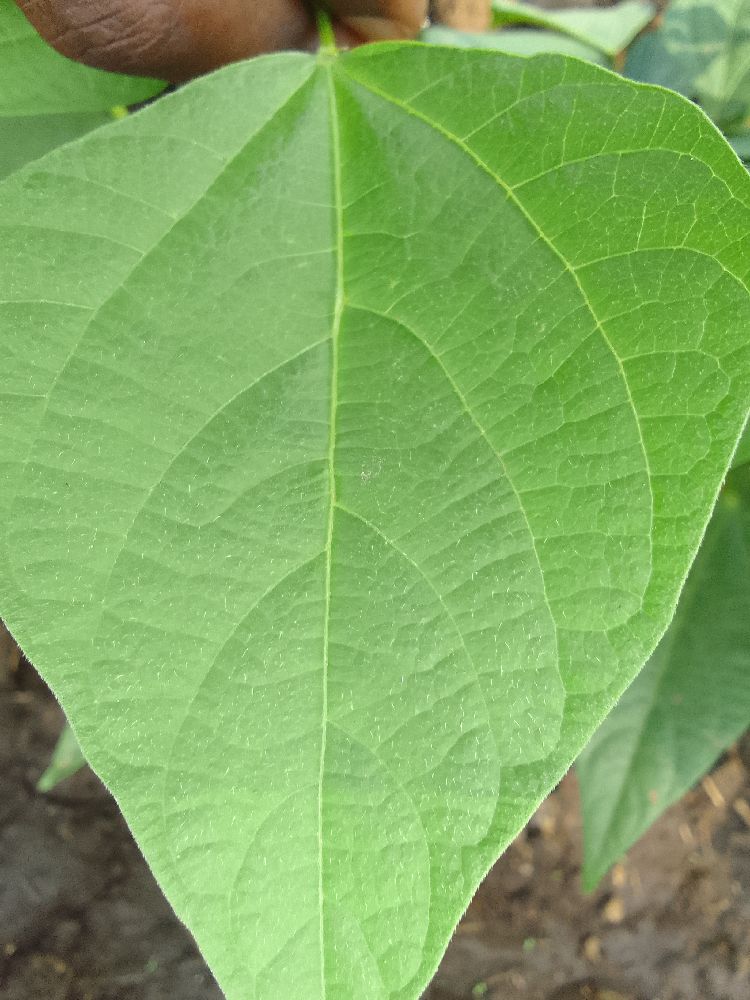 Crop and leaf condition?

common bean, healthy
